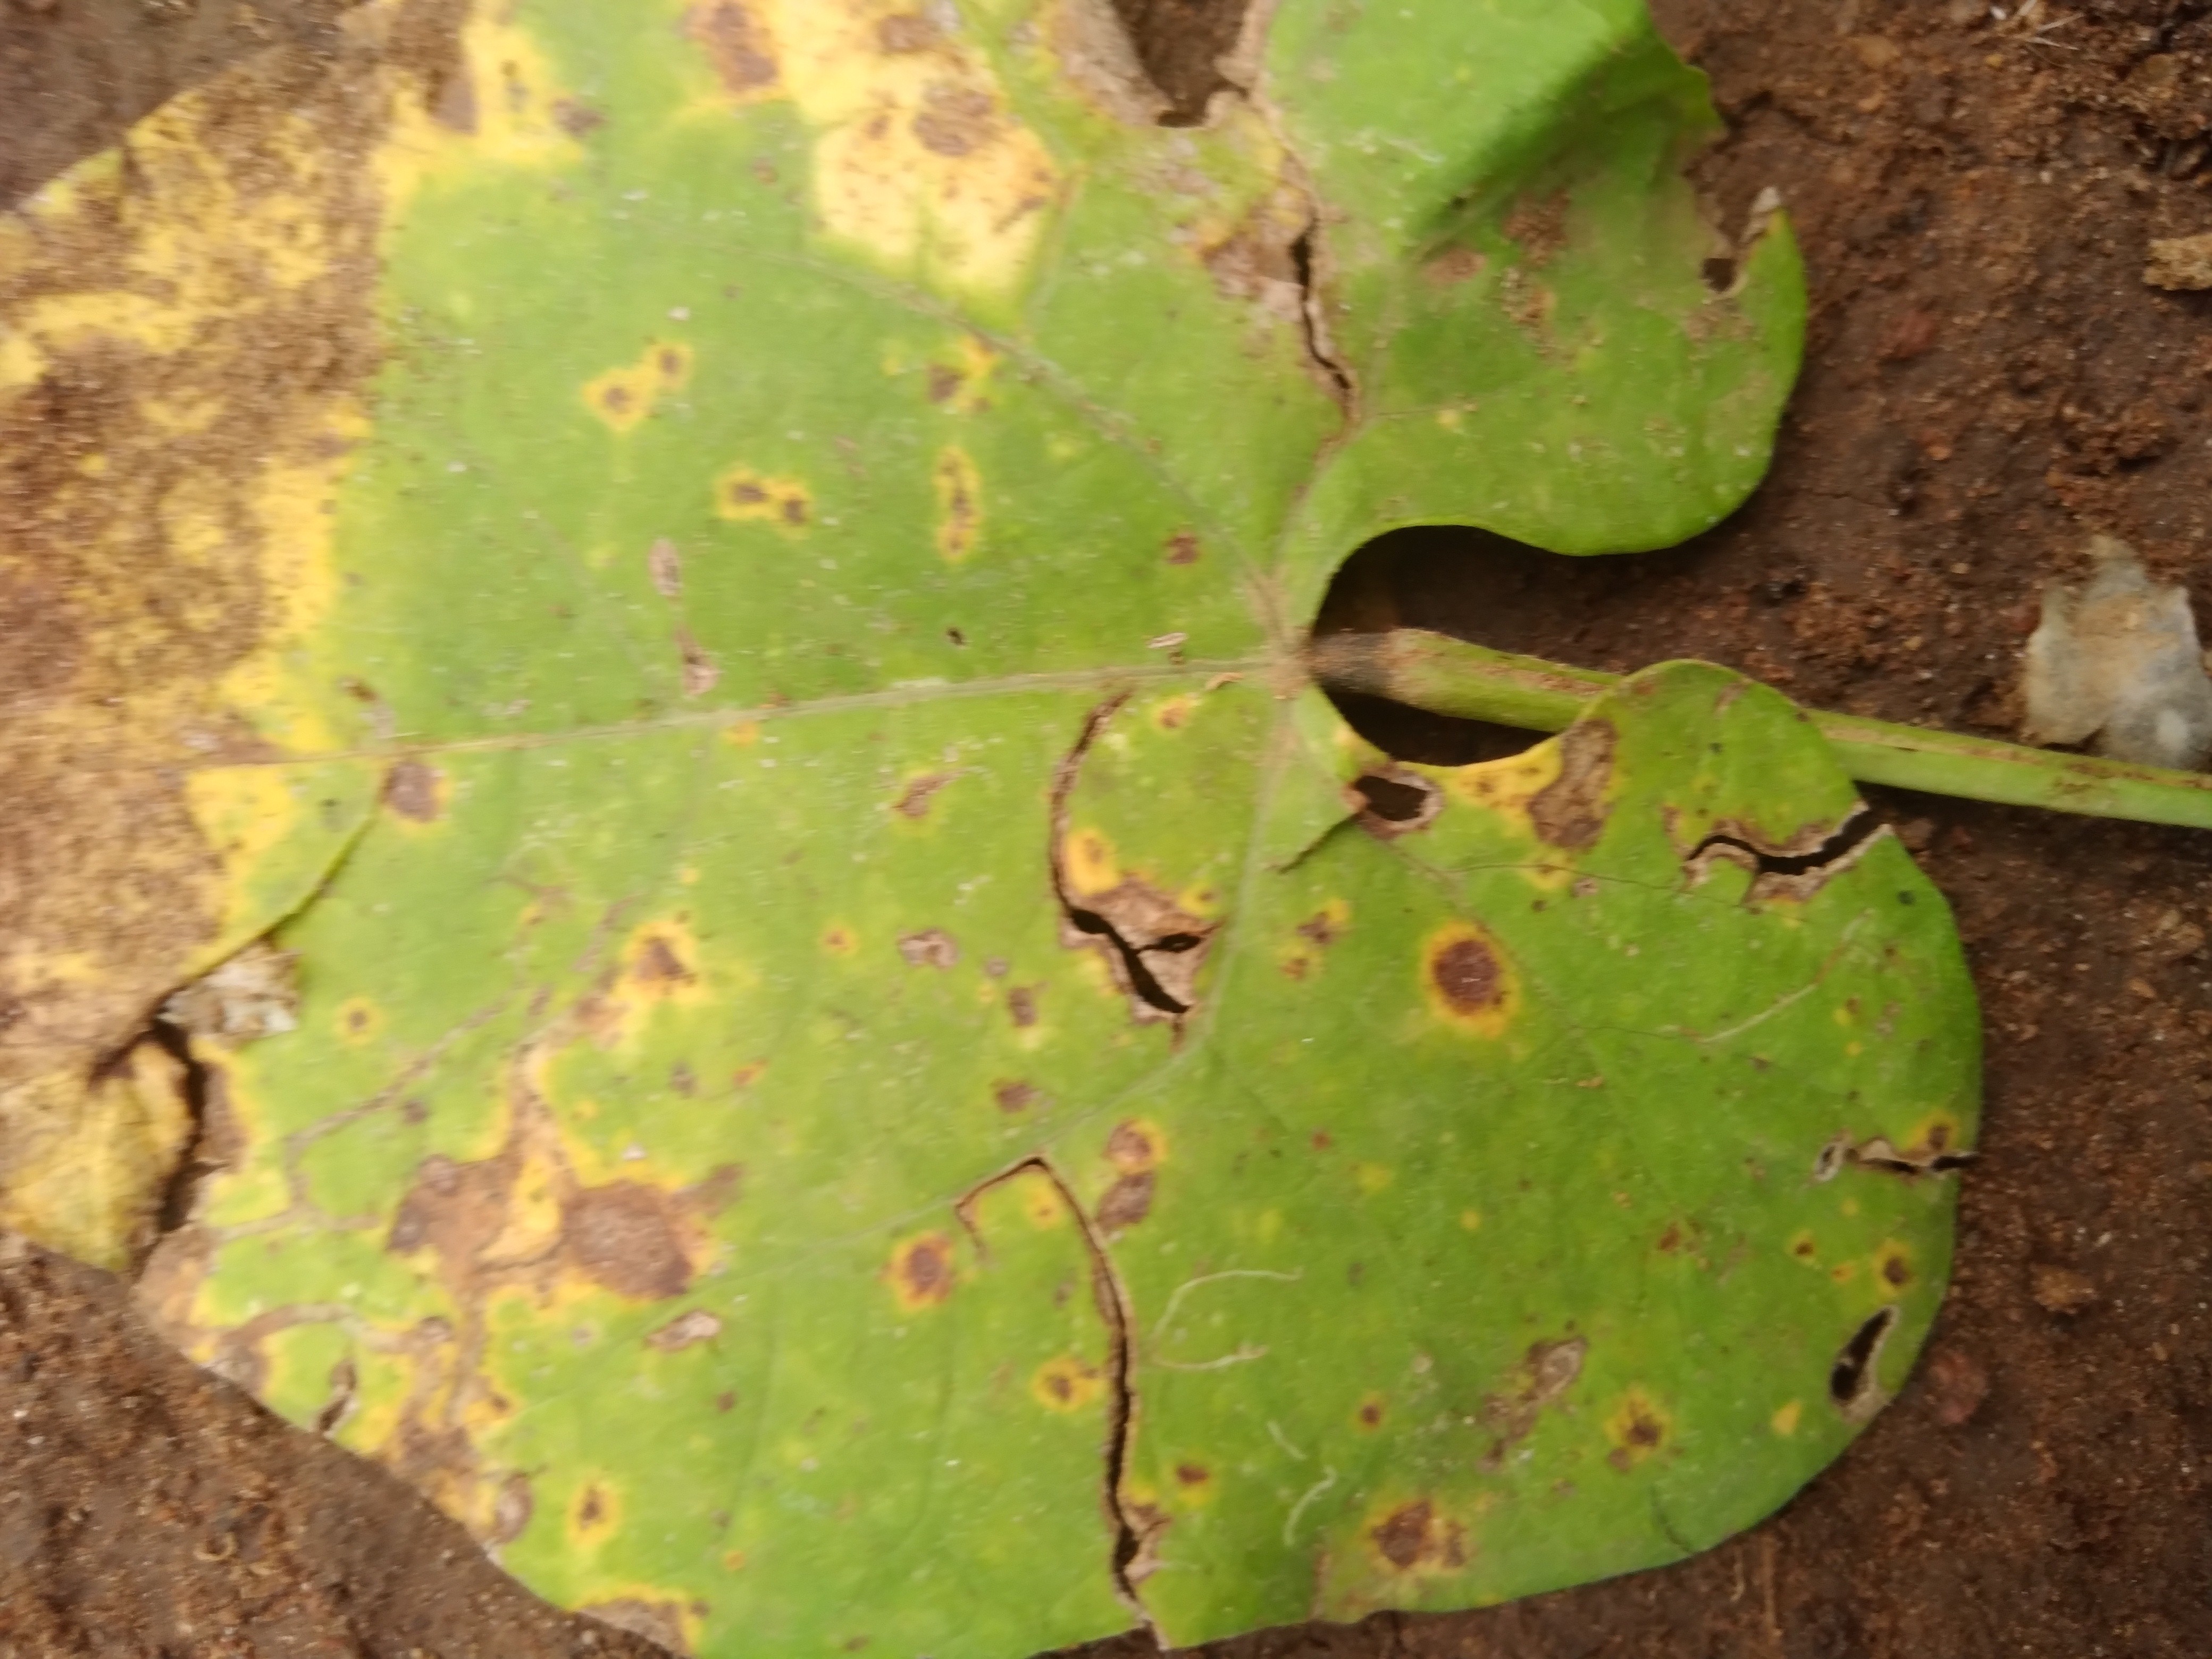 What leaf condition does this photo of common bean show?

rust
